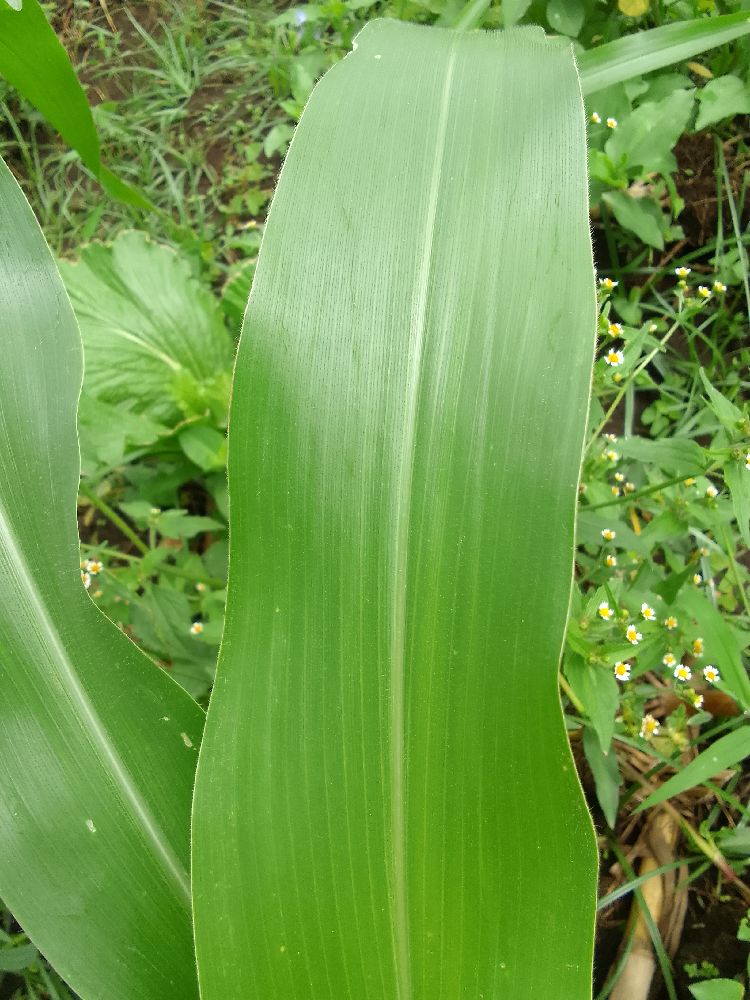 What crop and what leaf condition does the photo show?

maize, healthy
